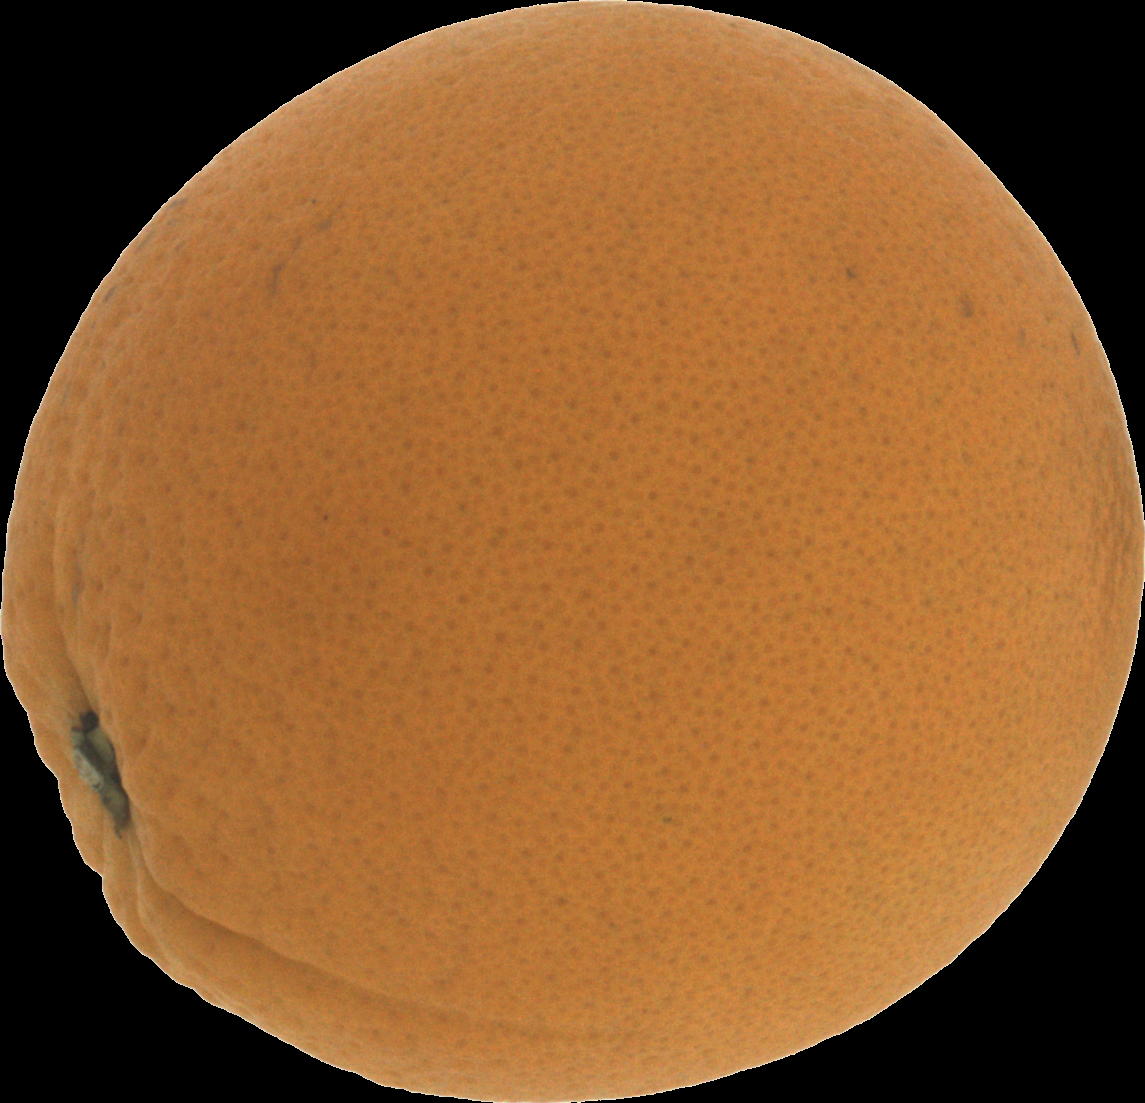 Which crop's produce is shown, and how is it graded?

orange, good
